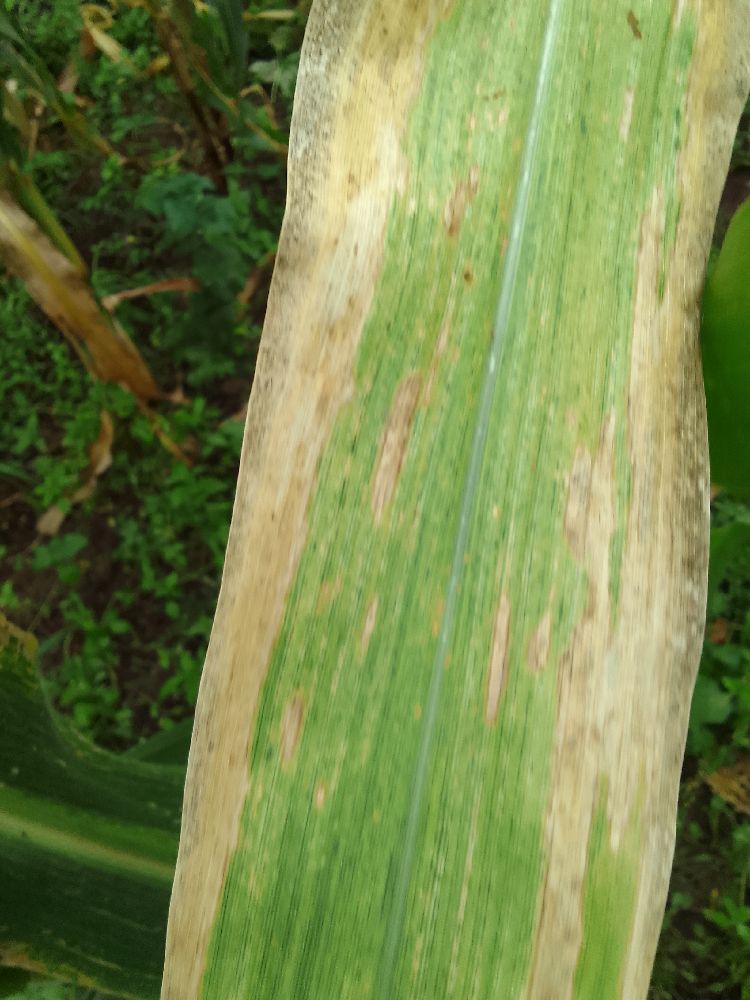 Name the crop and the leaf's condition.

maize, maize lethal necrosis
